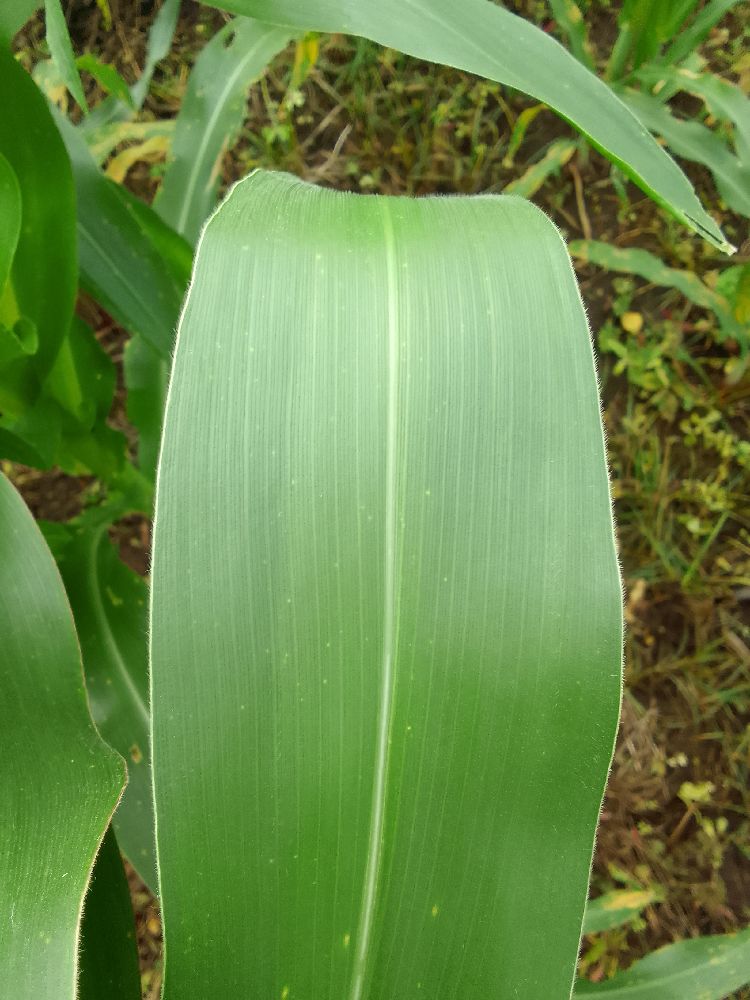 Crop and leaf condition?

maize, healthy
